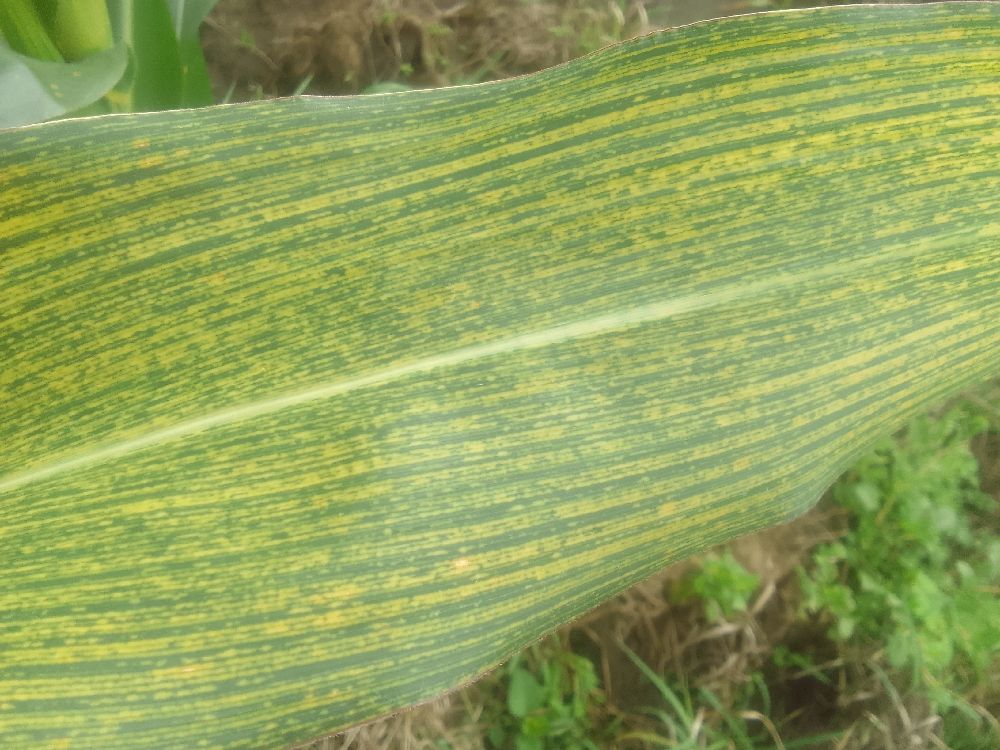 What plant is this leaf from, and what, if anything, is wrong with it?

maize, maize streak virus
